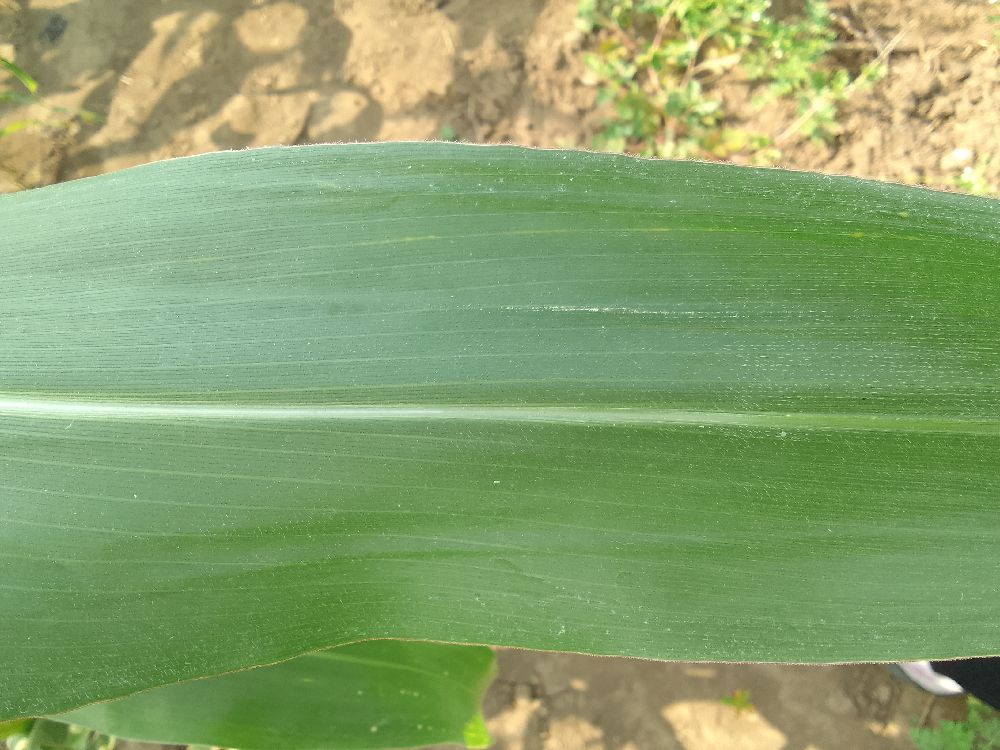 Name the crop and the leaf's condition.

maize, healthy
